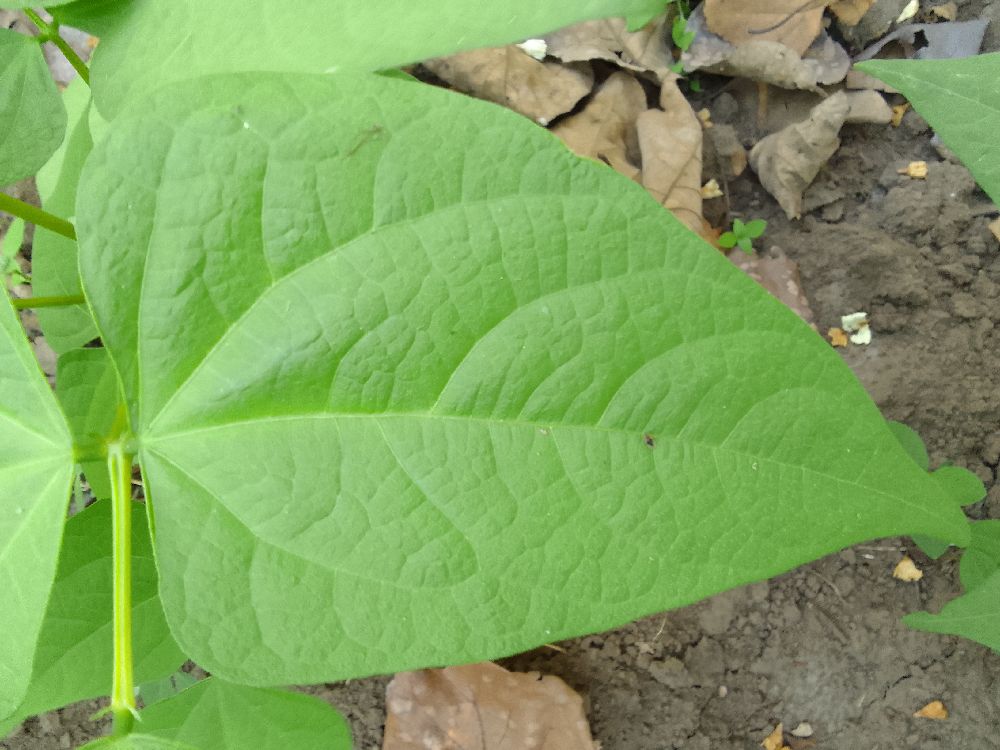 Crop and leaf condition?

common bean, healthy
